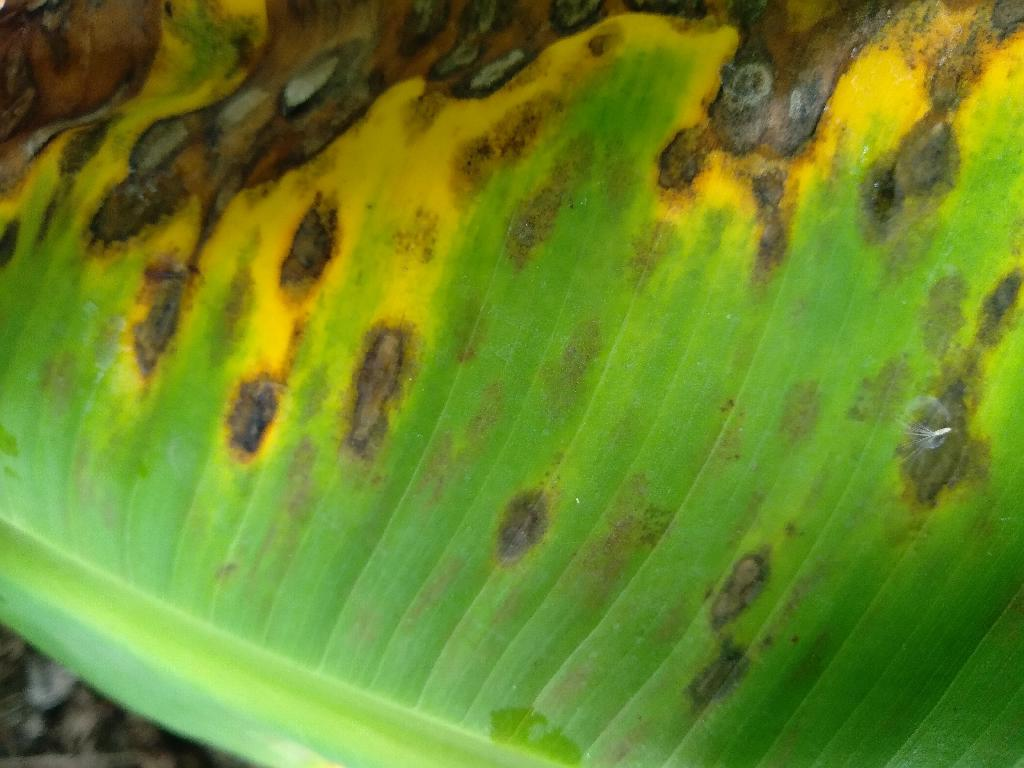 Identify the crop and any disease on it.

banana, black sigatoka
